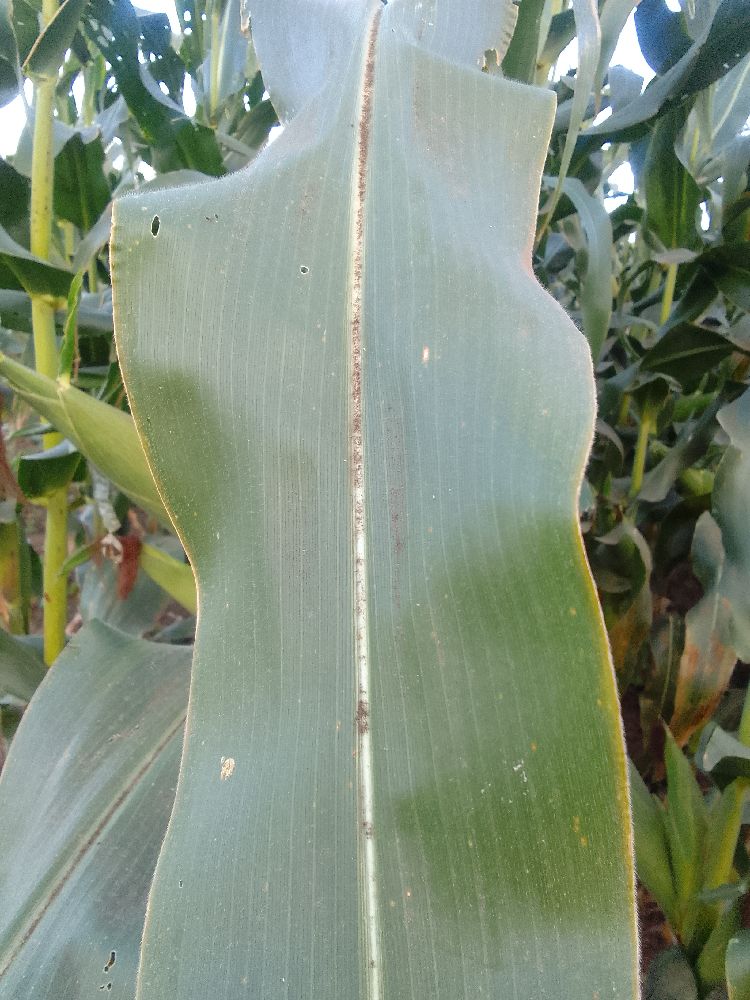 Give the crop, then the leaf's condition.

maize, healthy
